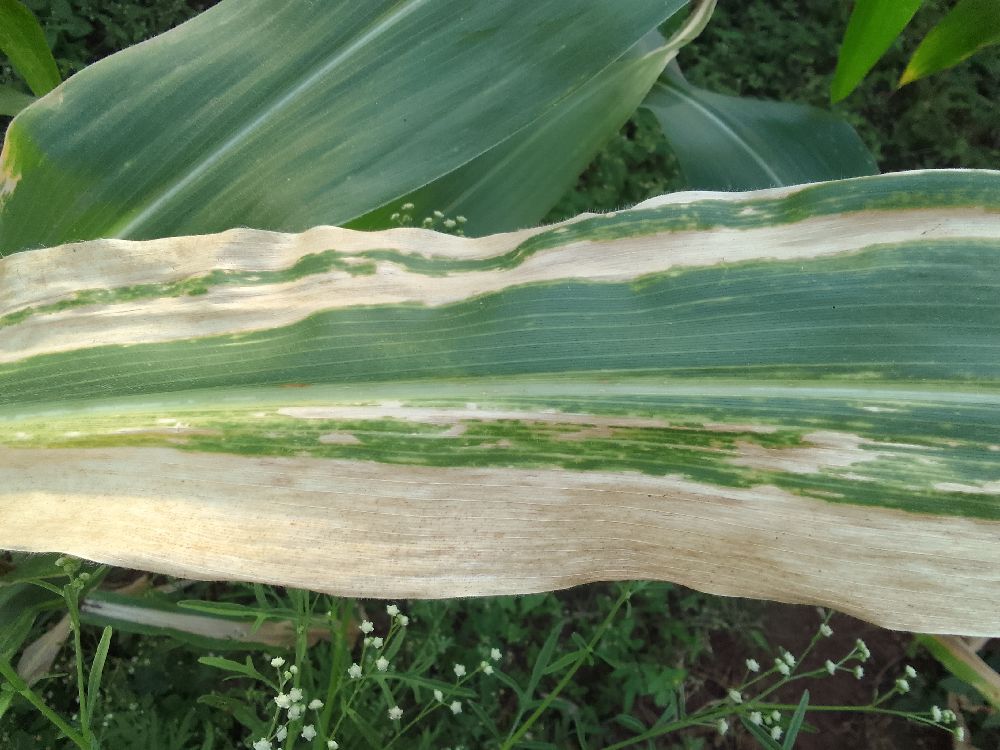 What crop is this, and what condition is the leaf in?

maize, maize lethal necrosis
